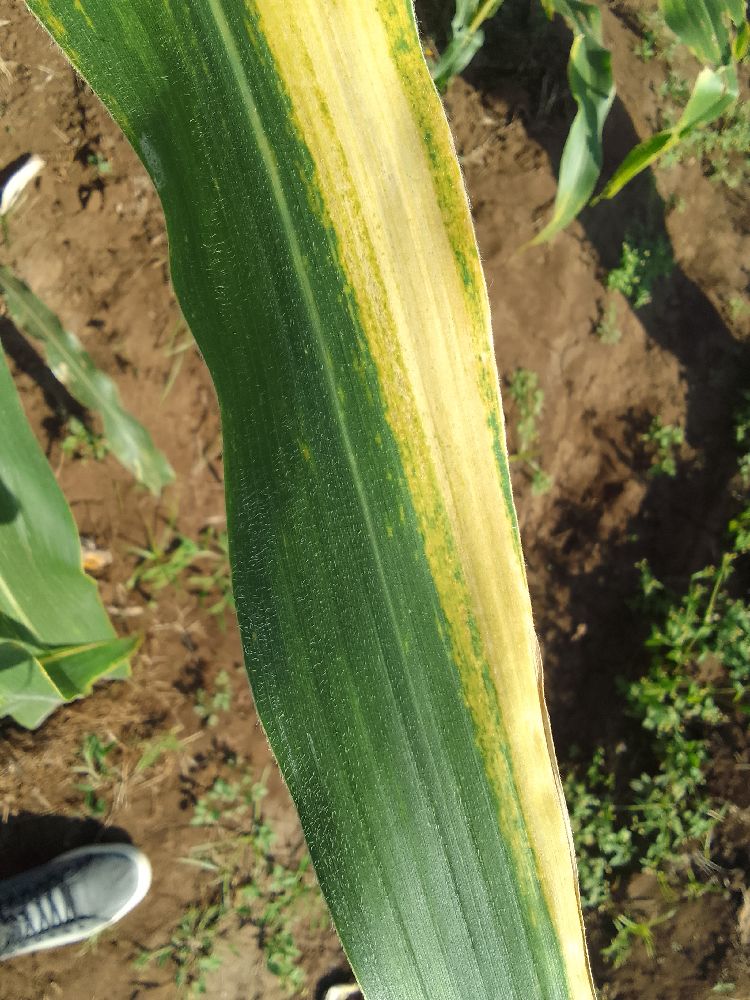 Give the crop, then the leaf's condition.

maize, maize lethal necrosis
